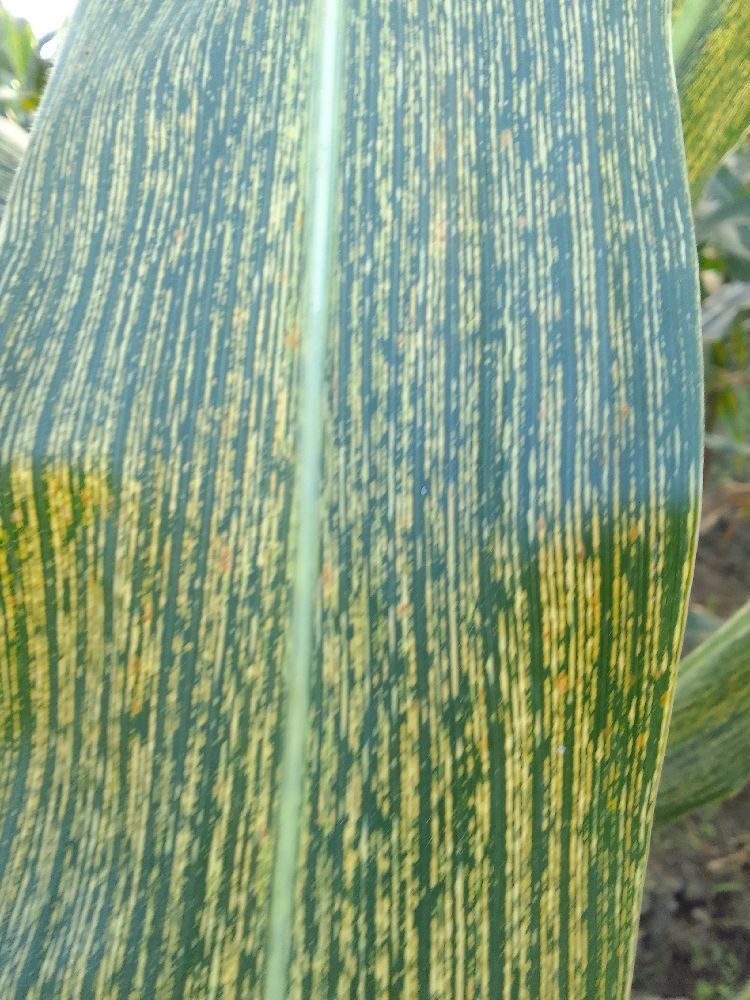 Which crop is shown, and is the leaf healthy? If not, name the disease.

maize, maize streak virus
